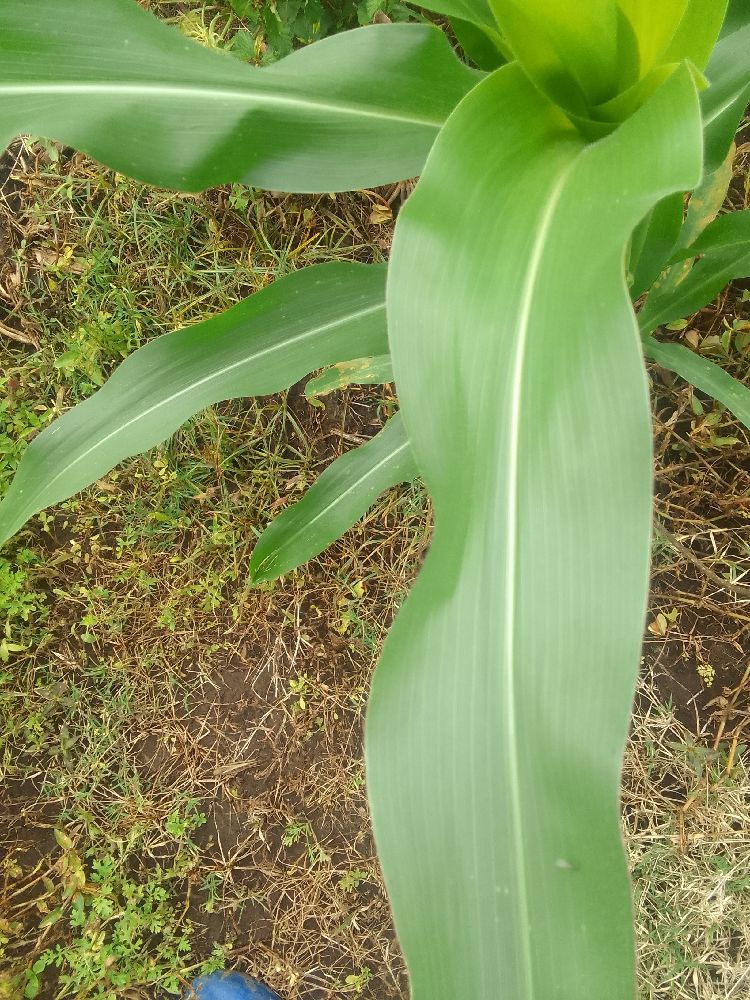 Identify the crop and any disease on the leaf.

maize, healthy
